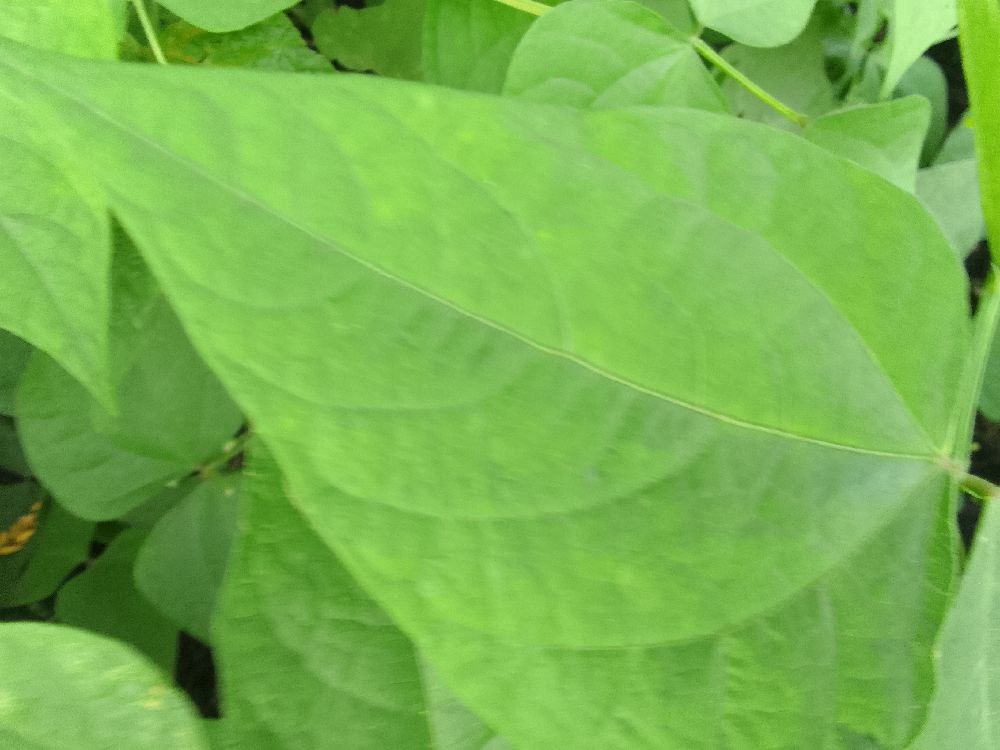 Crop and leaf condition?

common bean, healthy
